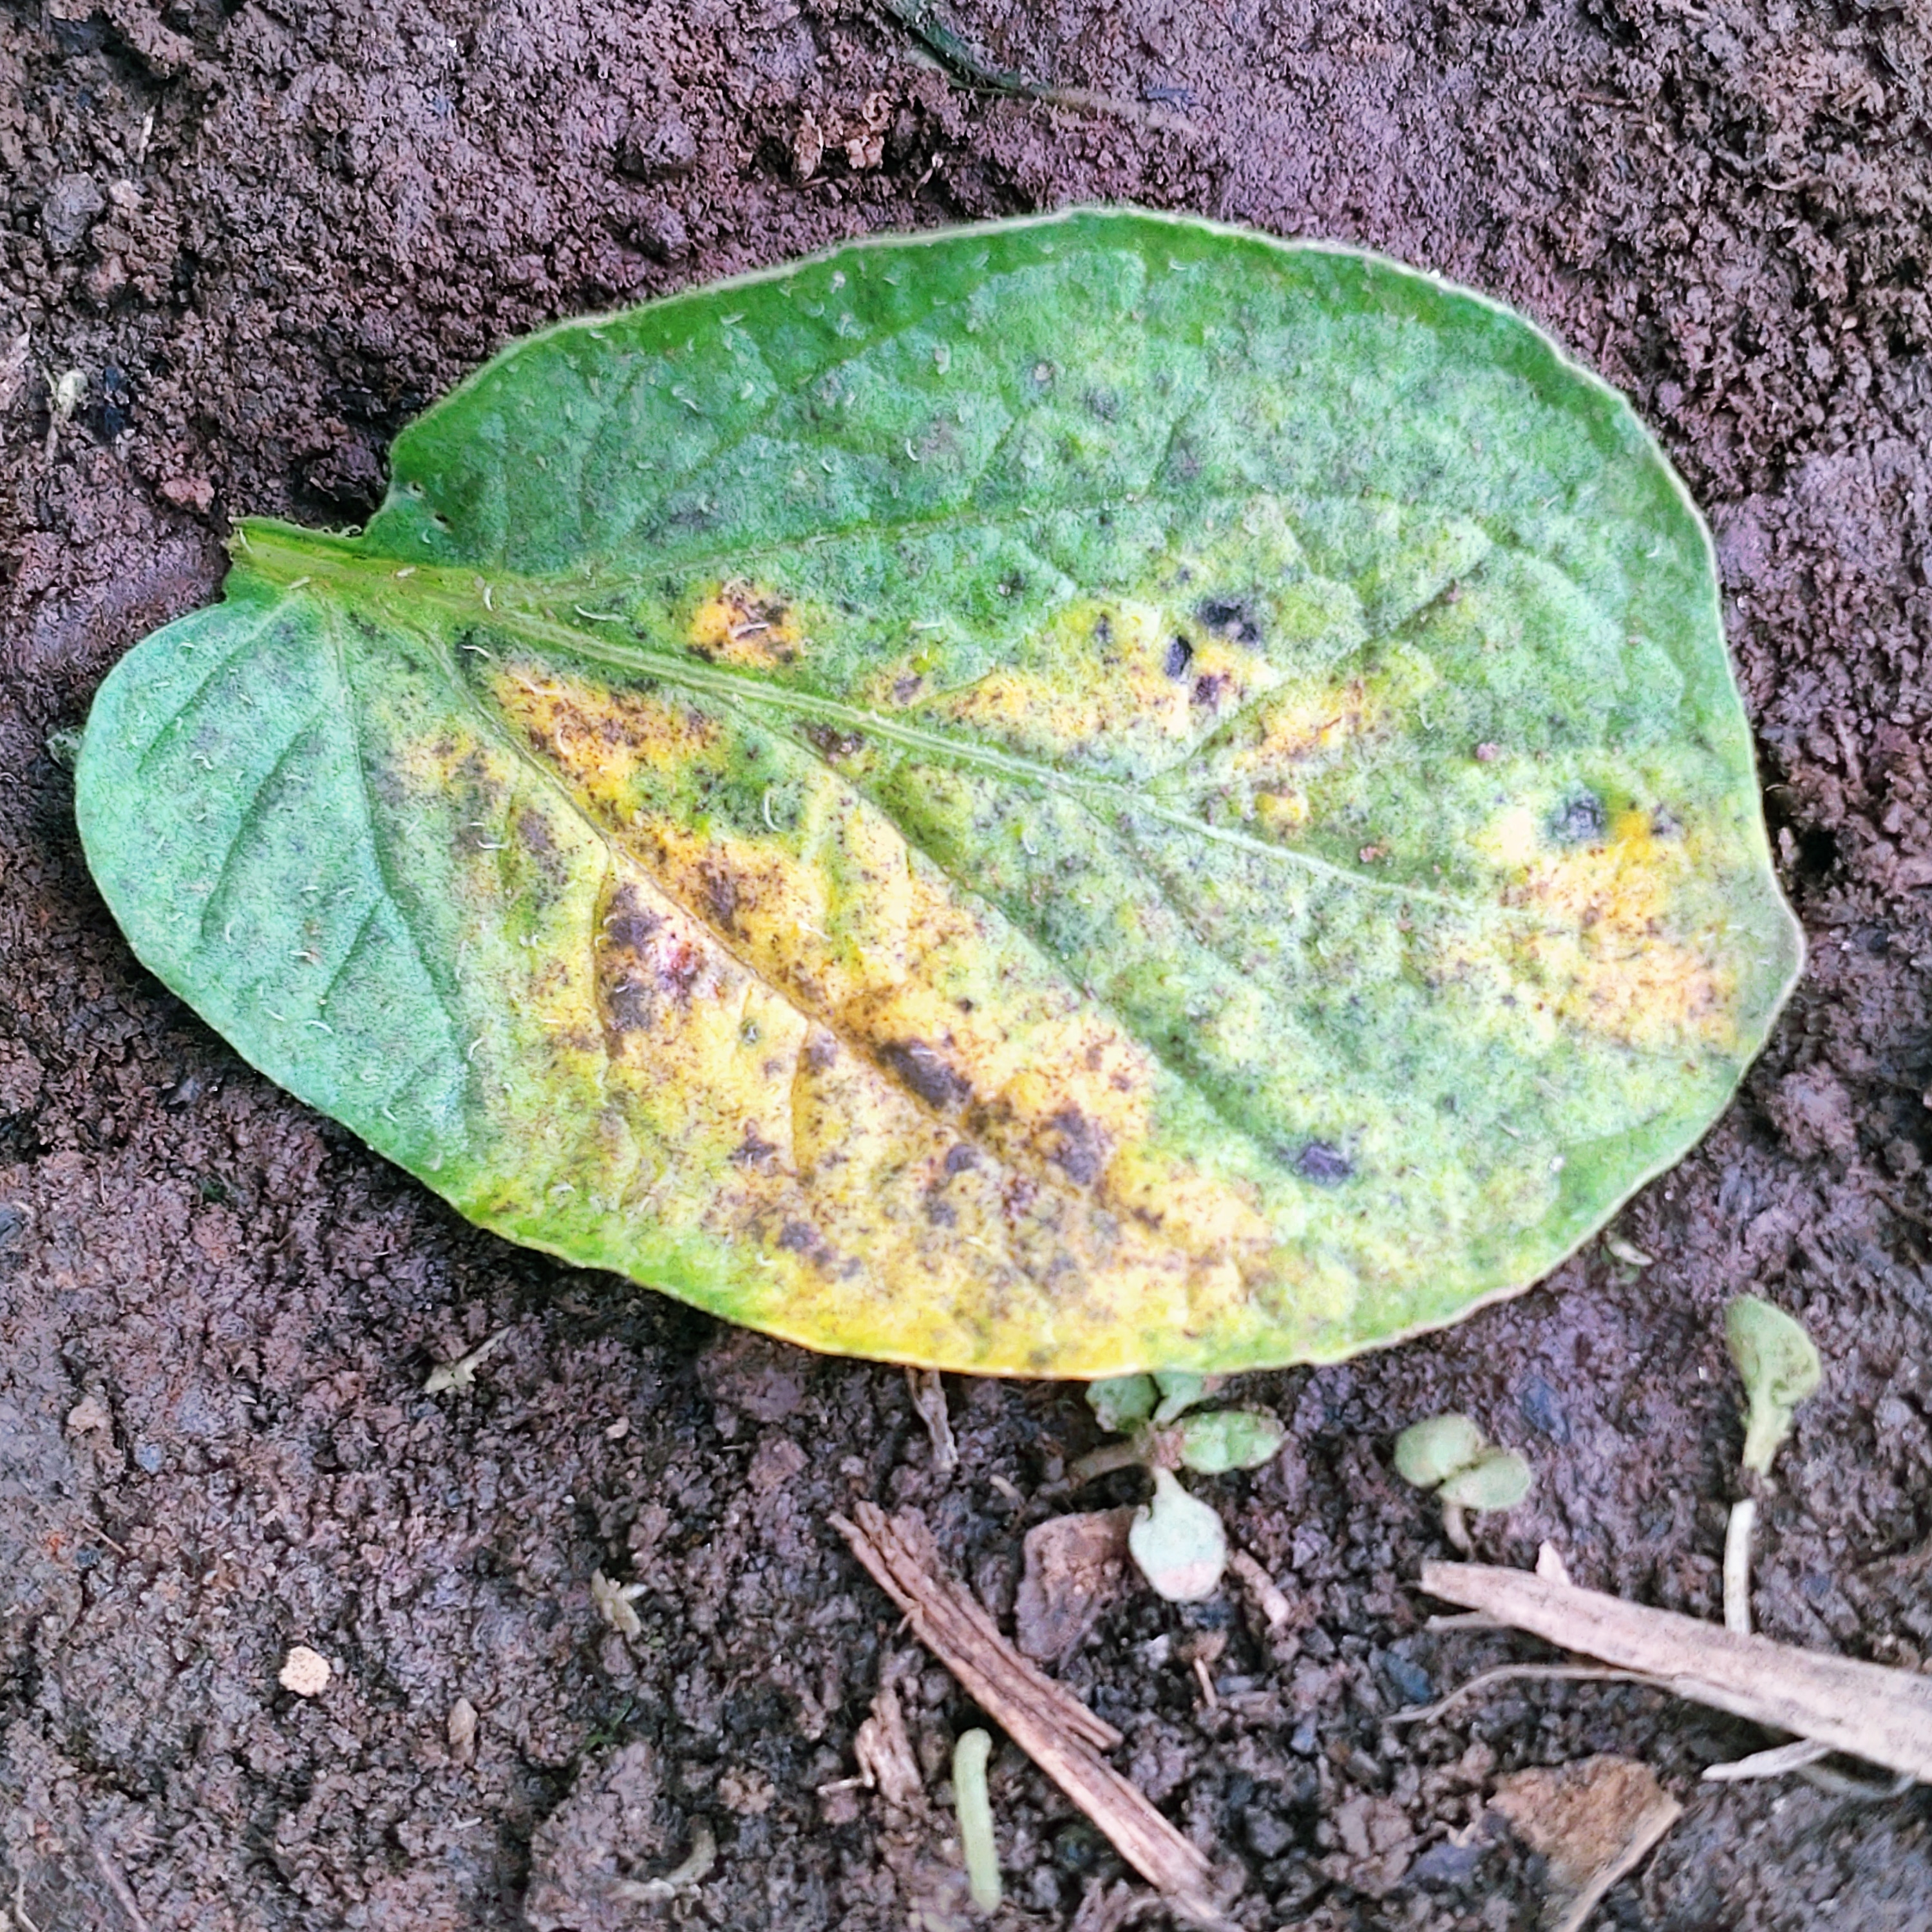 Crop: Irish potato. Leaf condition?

late blight
